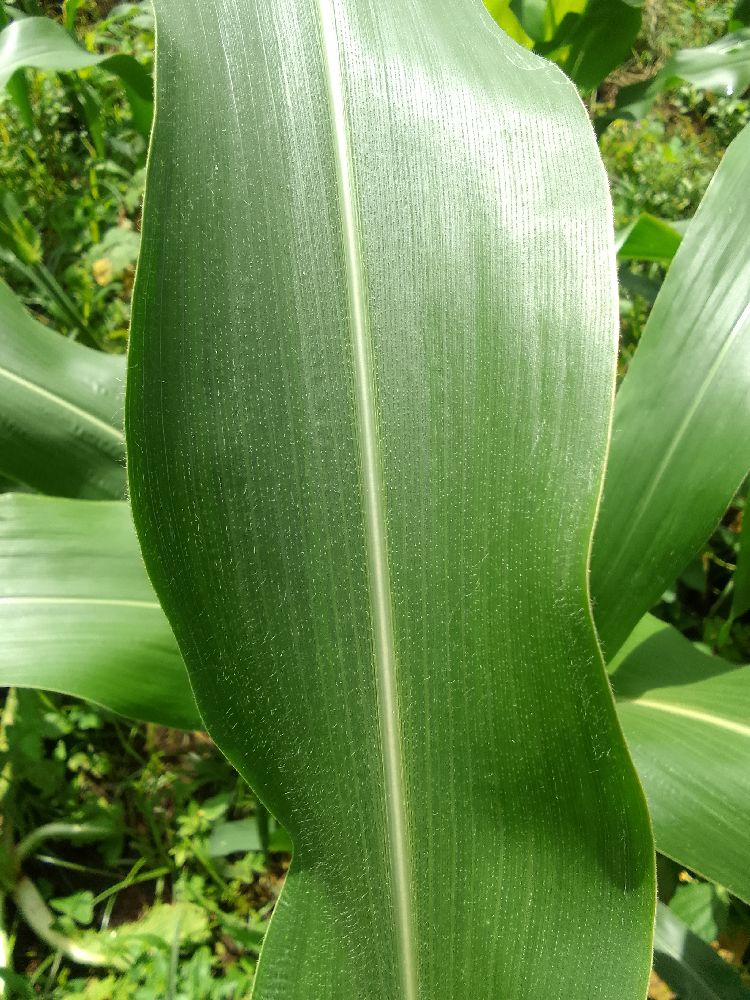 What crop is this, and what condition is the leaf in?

maize, healthy
